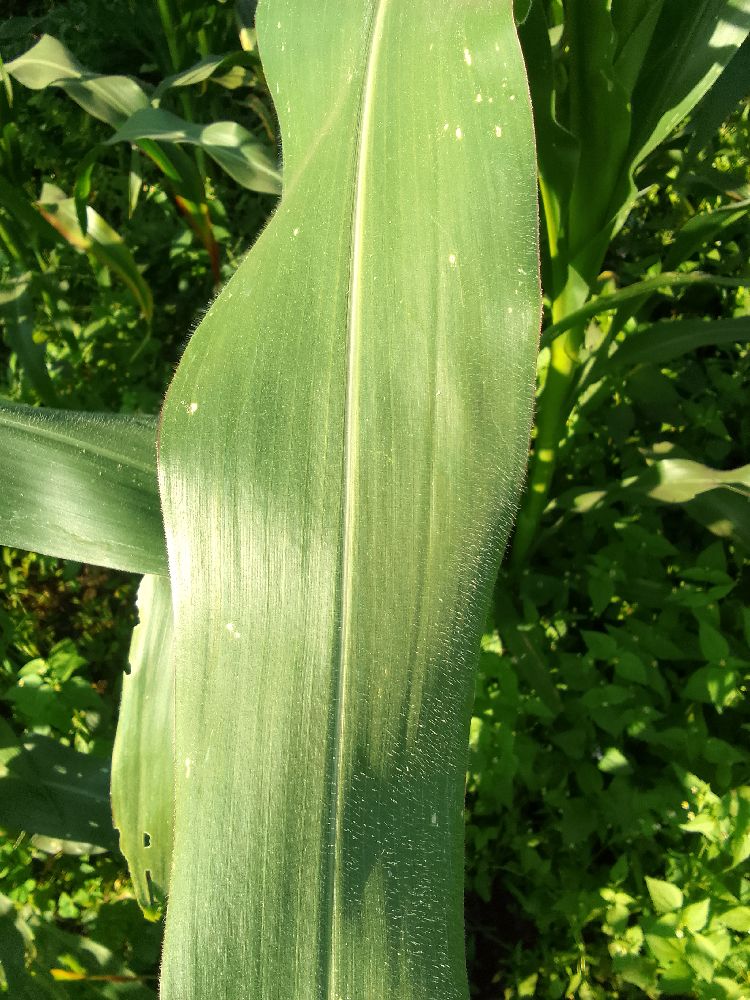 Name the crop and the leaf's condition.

maize, healthy
